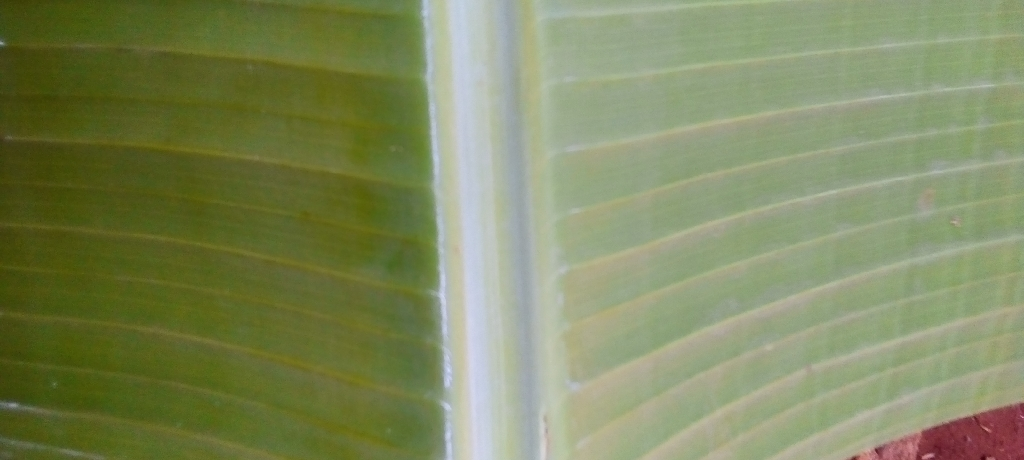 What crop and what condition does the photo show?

banana, healthy
